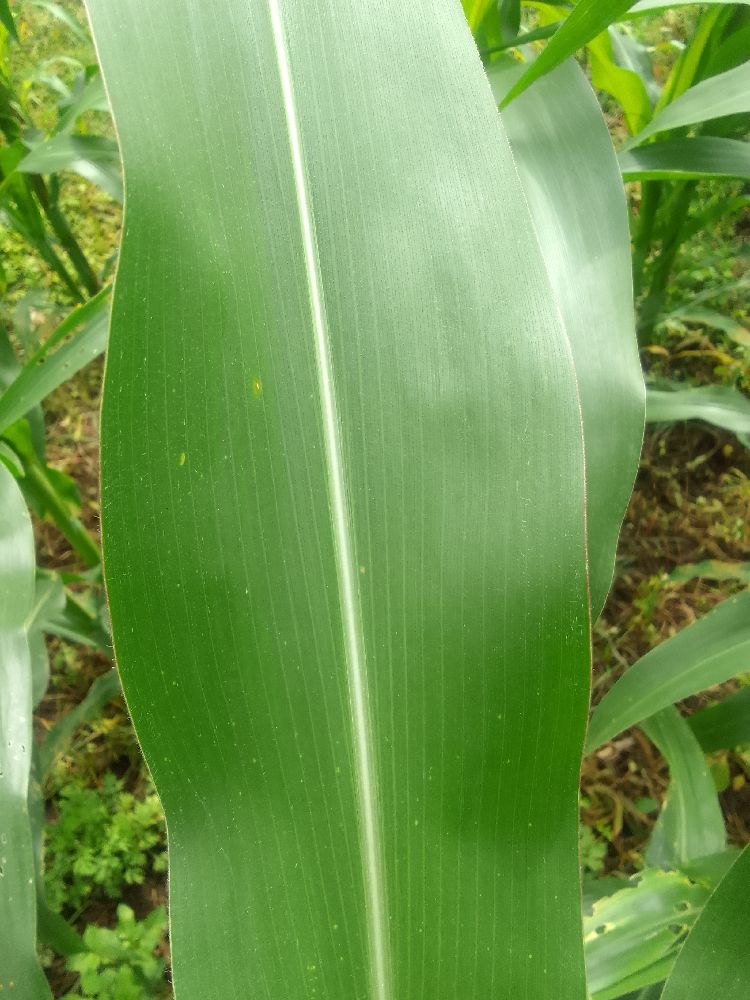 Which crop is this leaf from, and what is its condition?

maize, healthy
